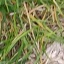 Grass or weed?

grass
